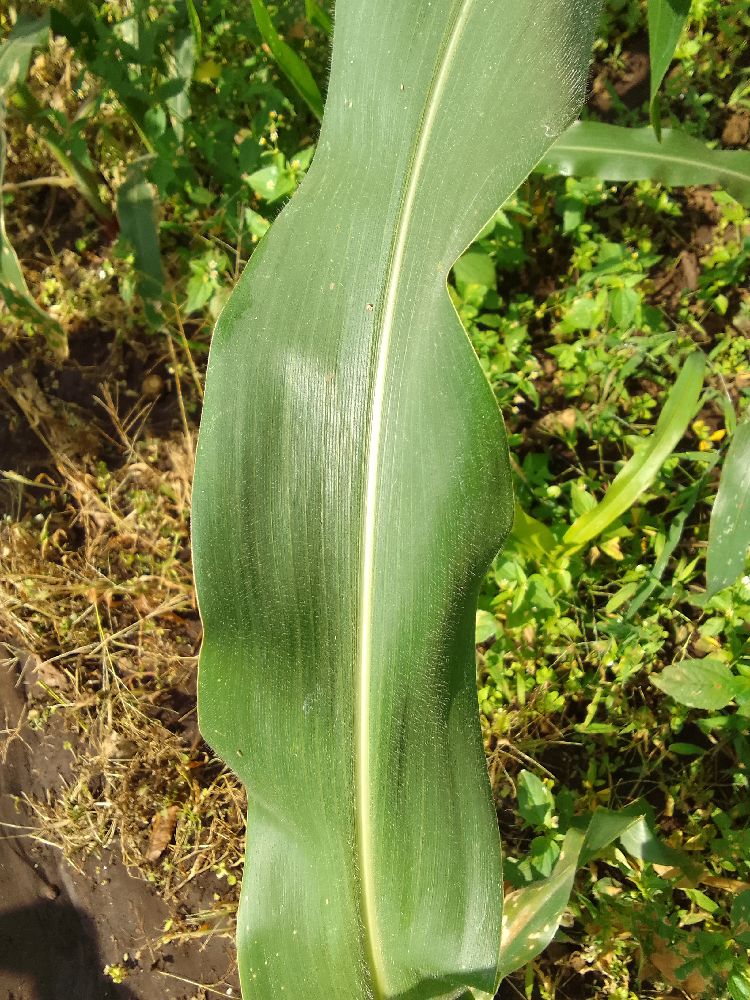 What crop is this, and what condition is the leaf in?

maize, healthy
